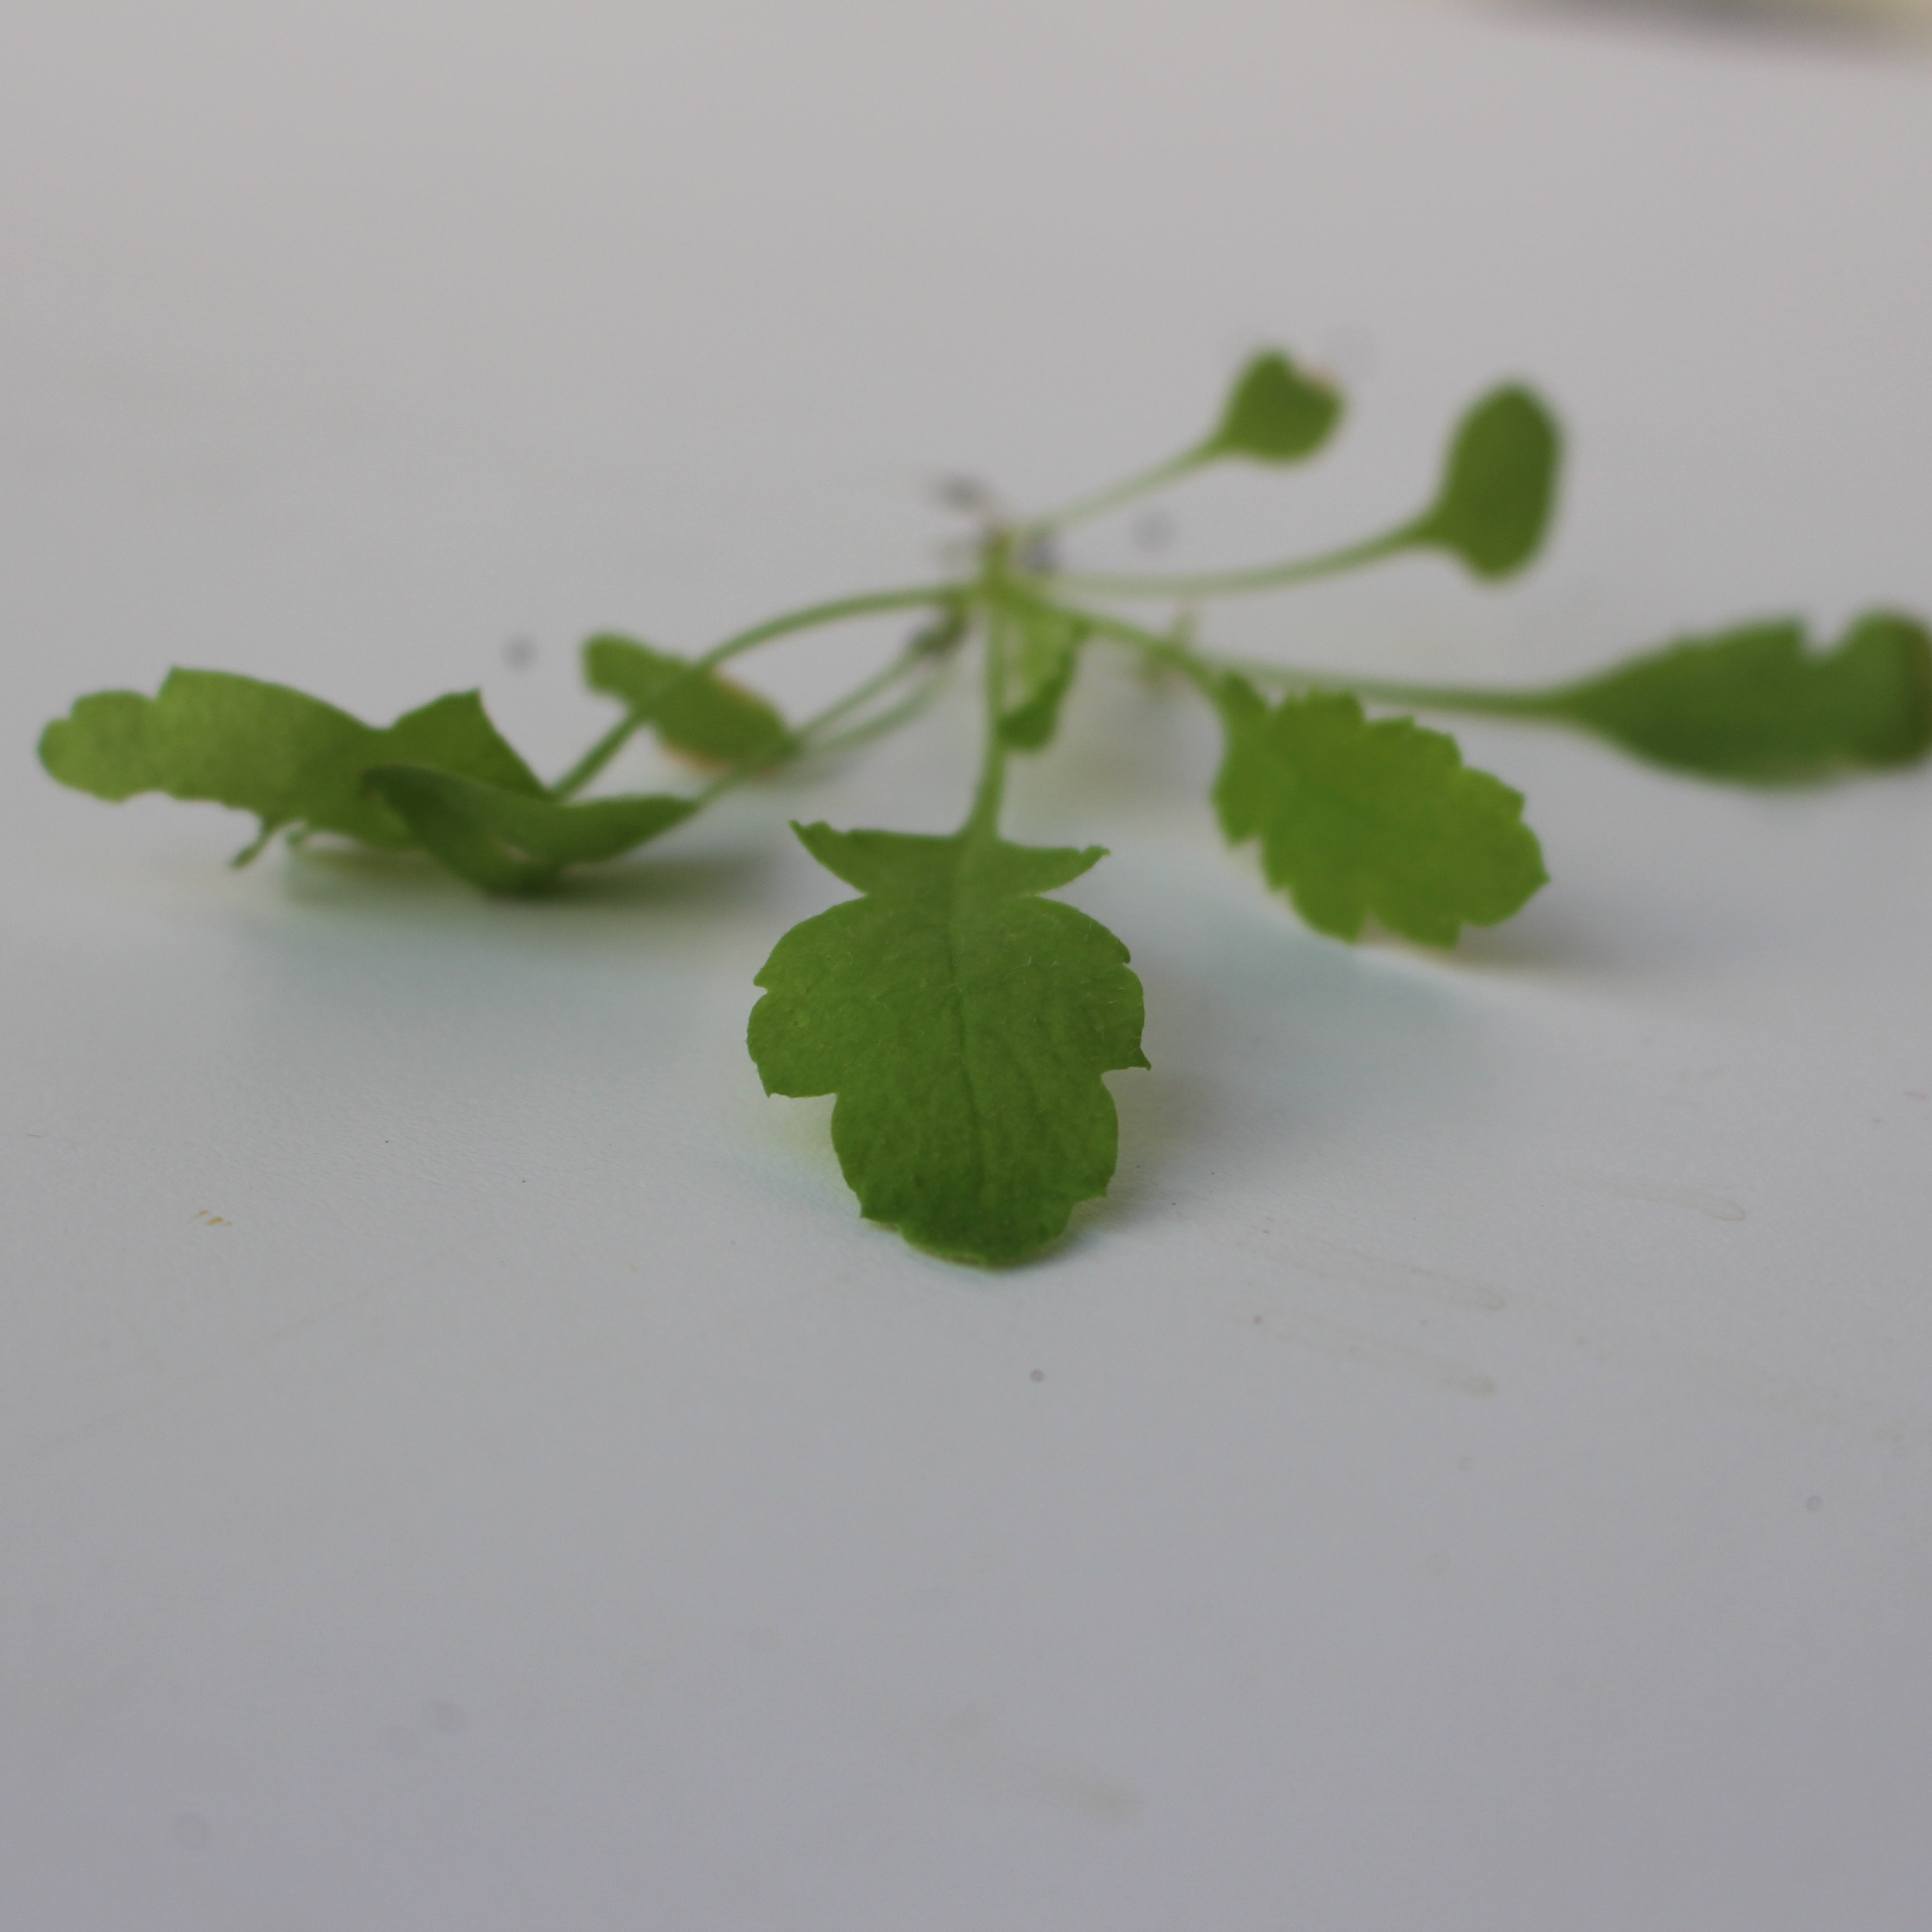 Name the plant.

Papaver rhoeas
